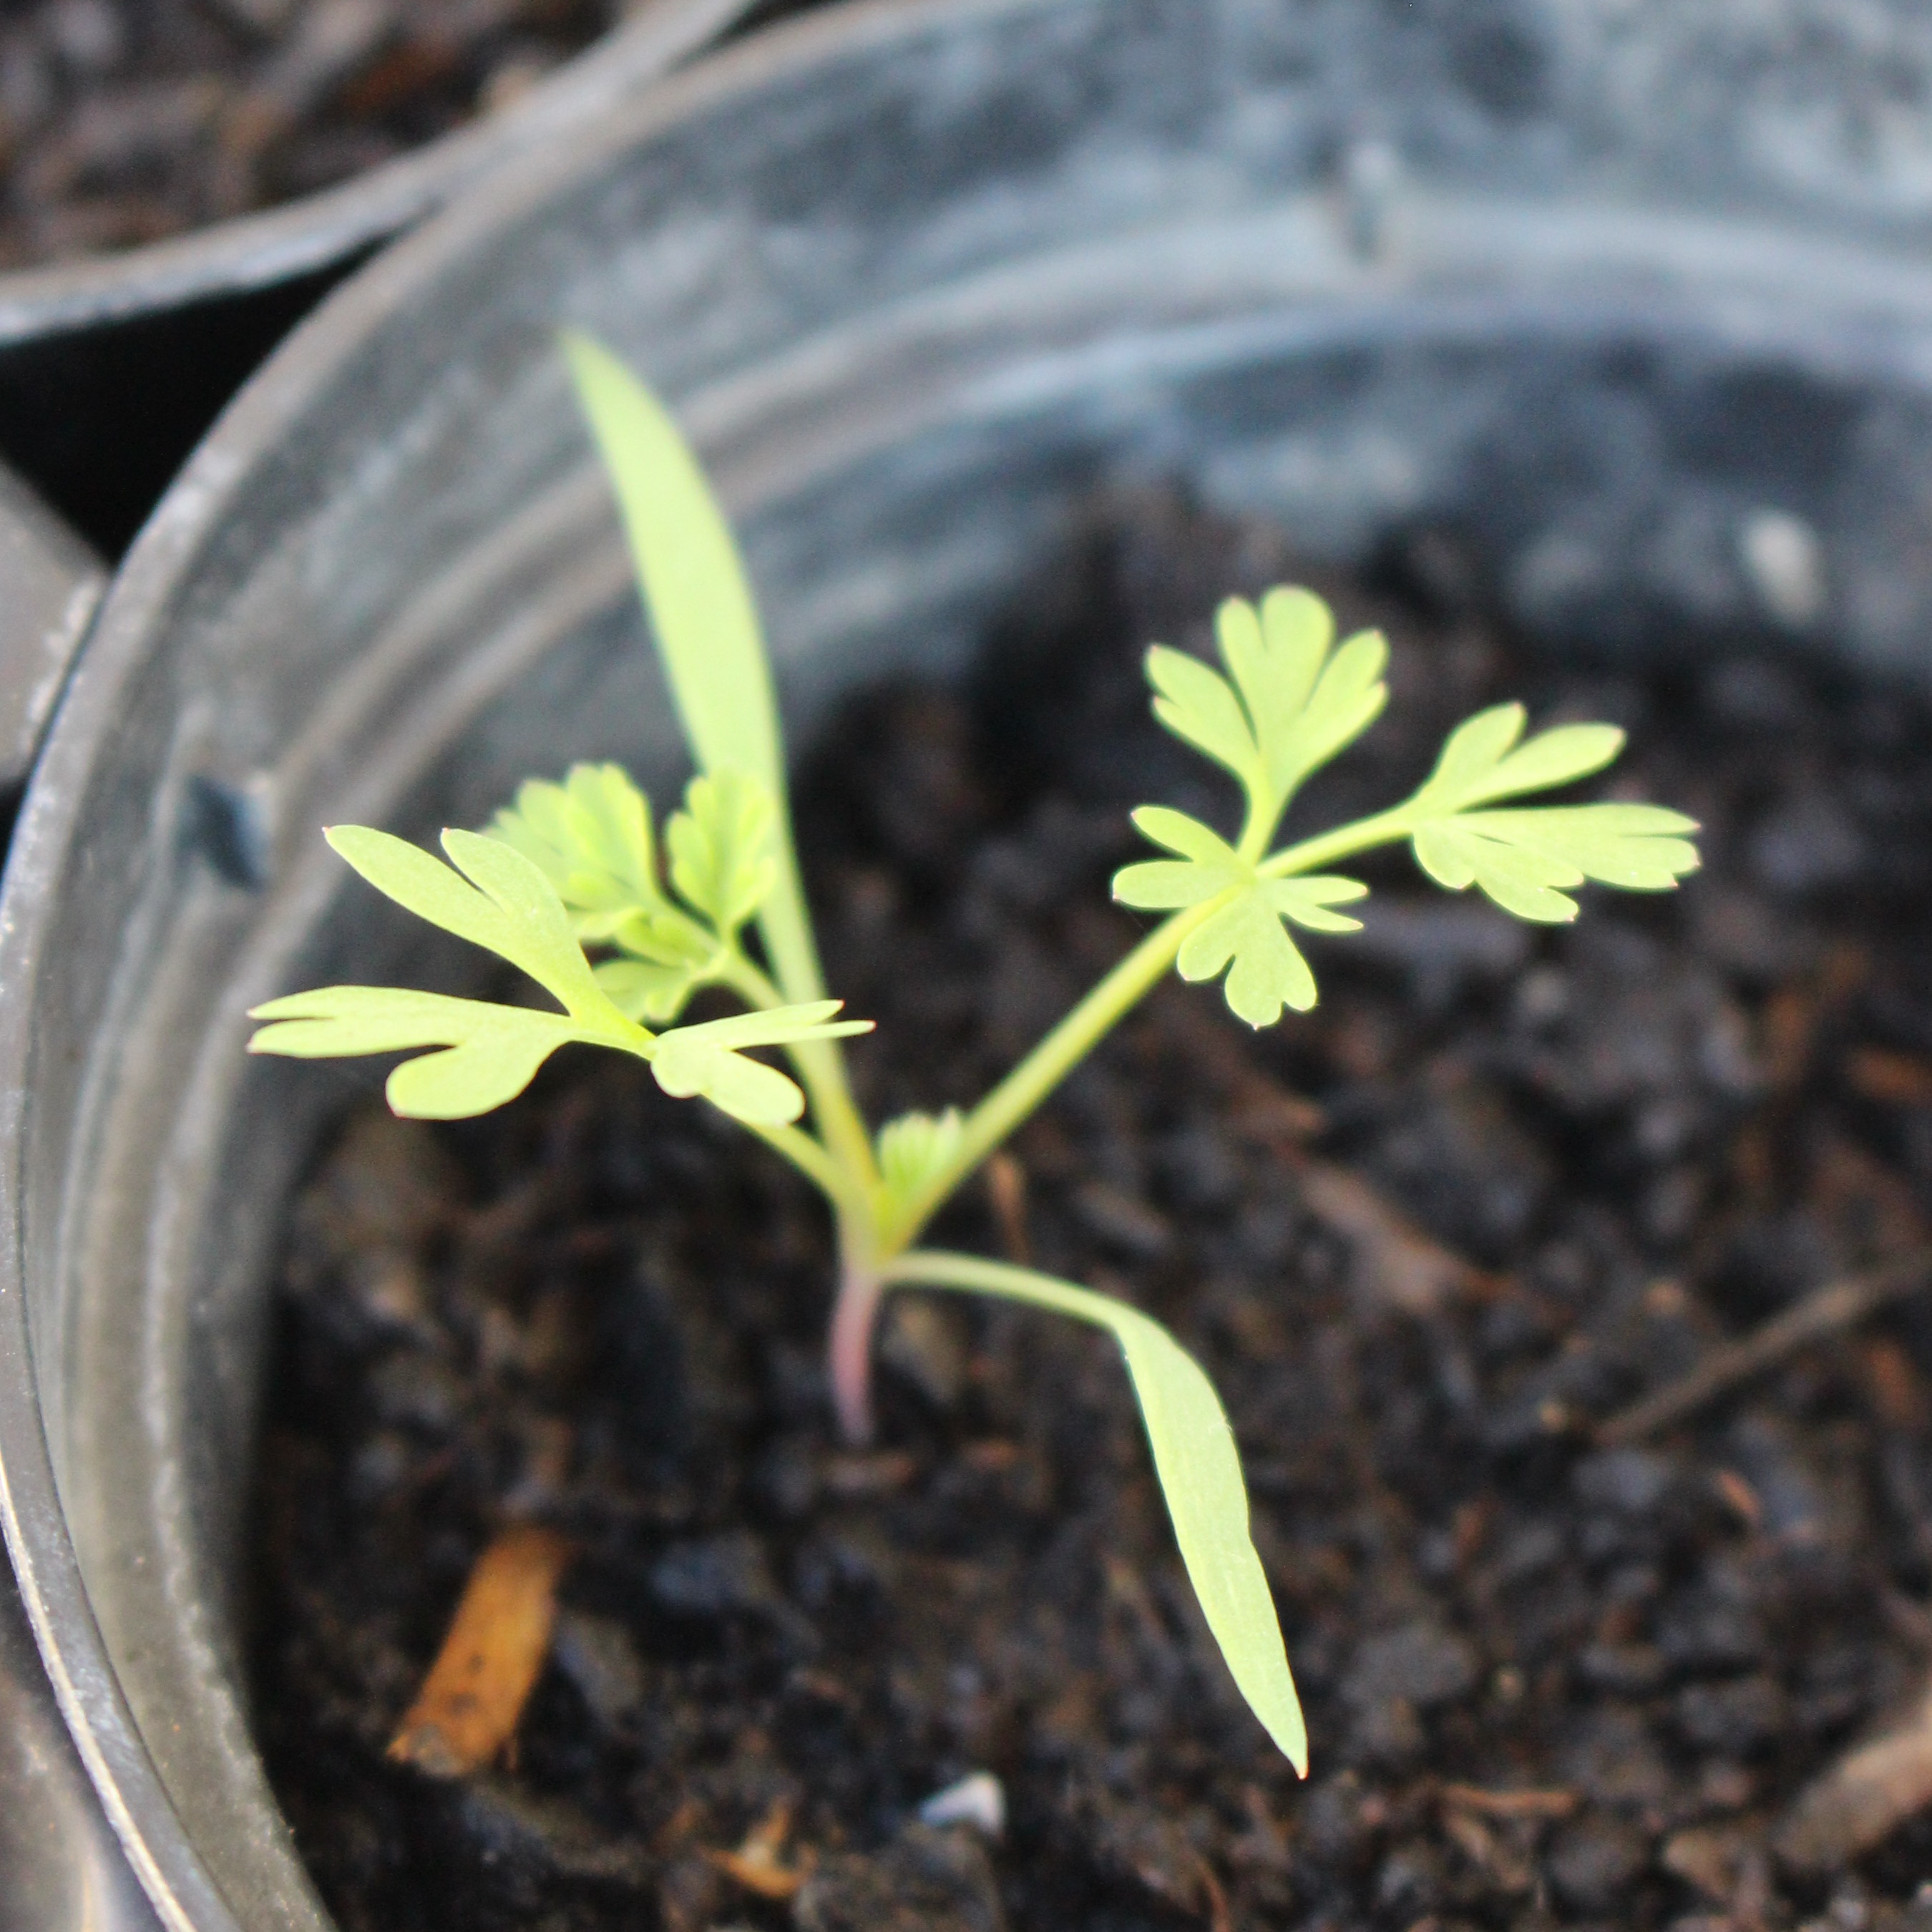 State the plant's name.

Fumaria officinalis
